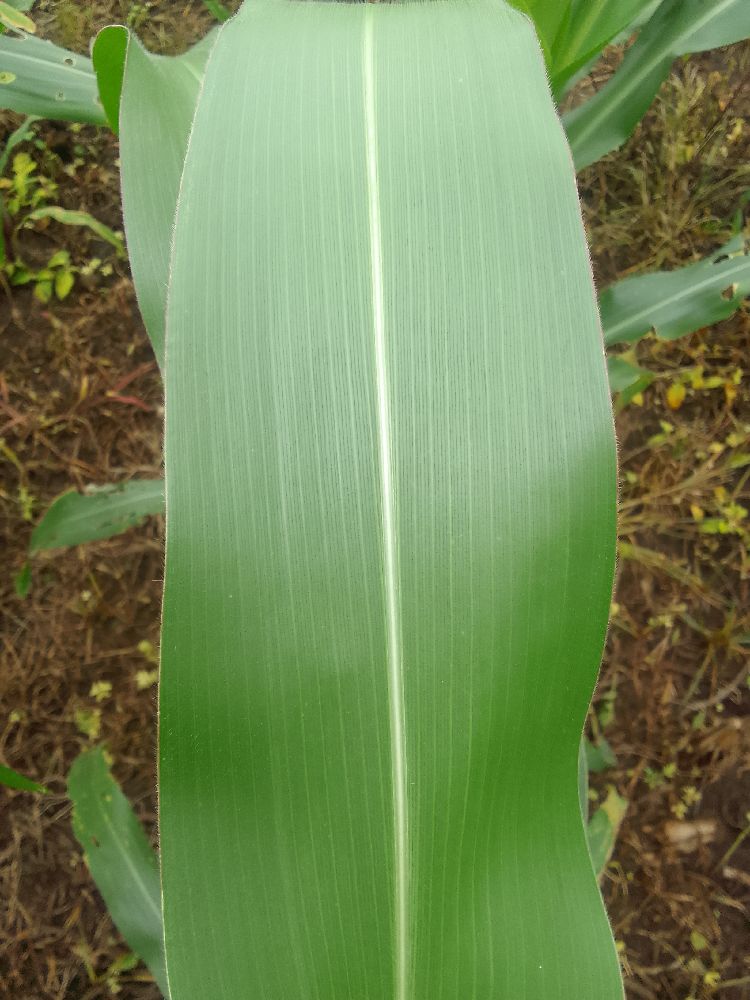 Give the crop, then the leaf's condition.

maize, healthy
